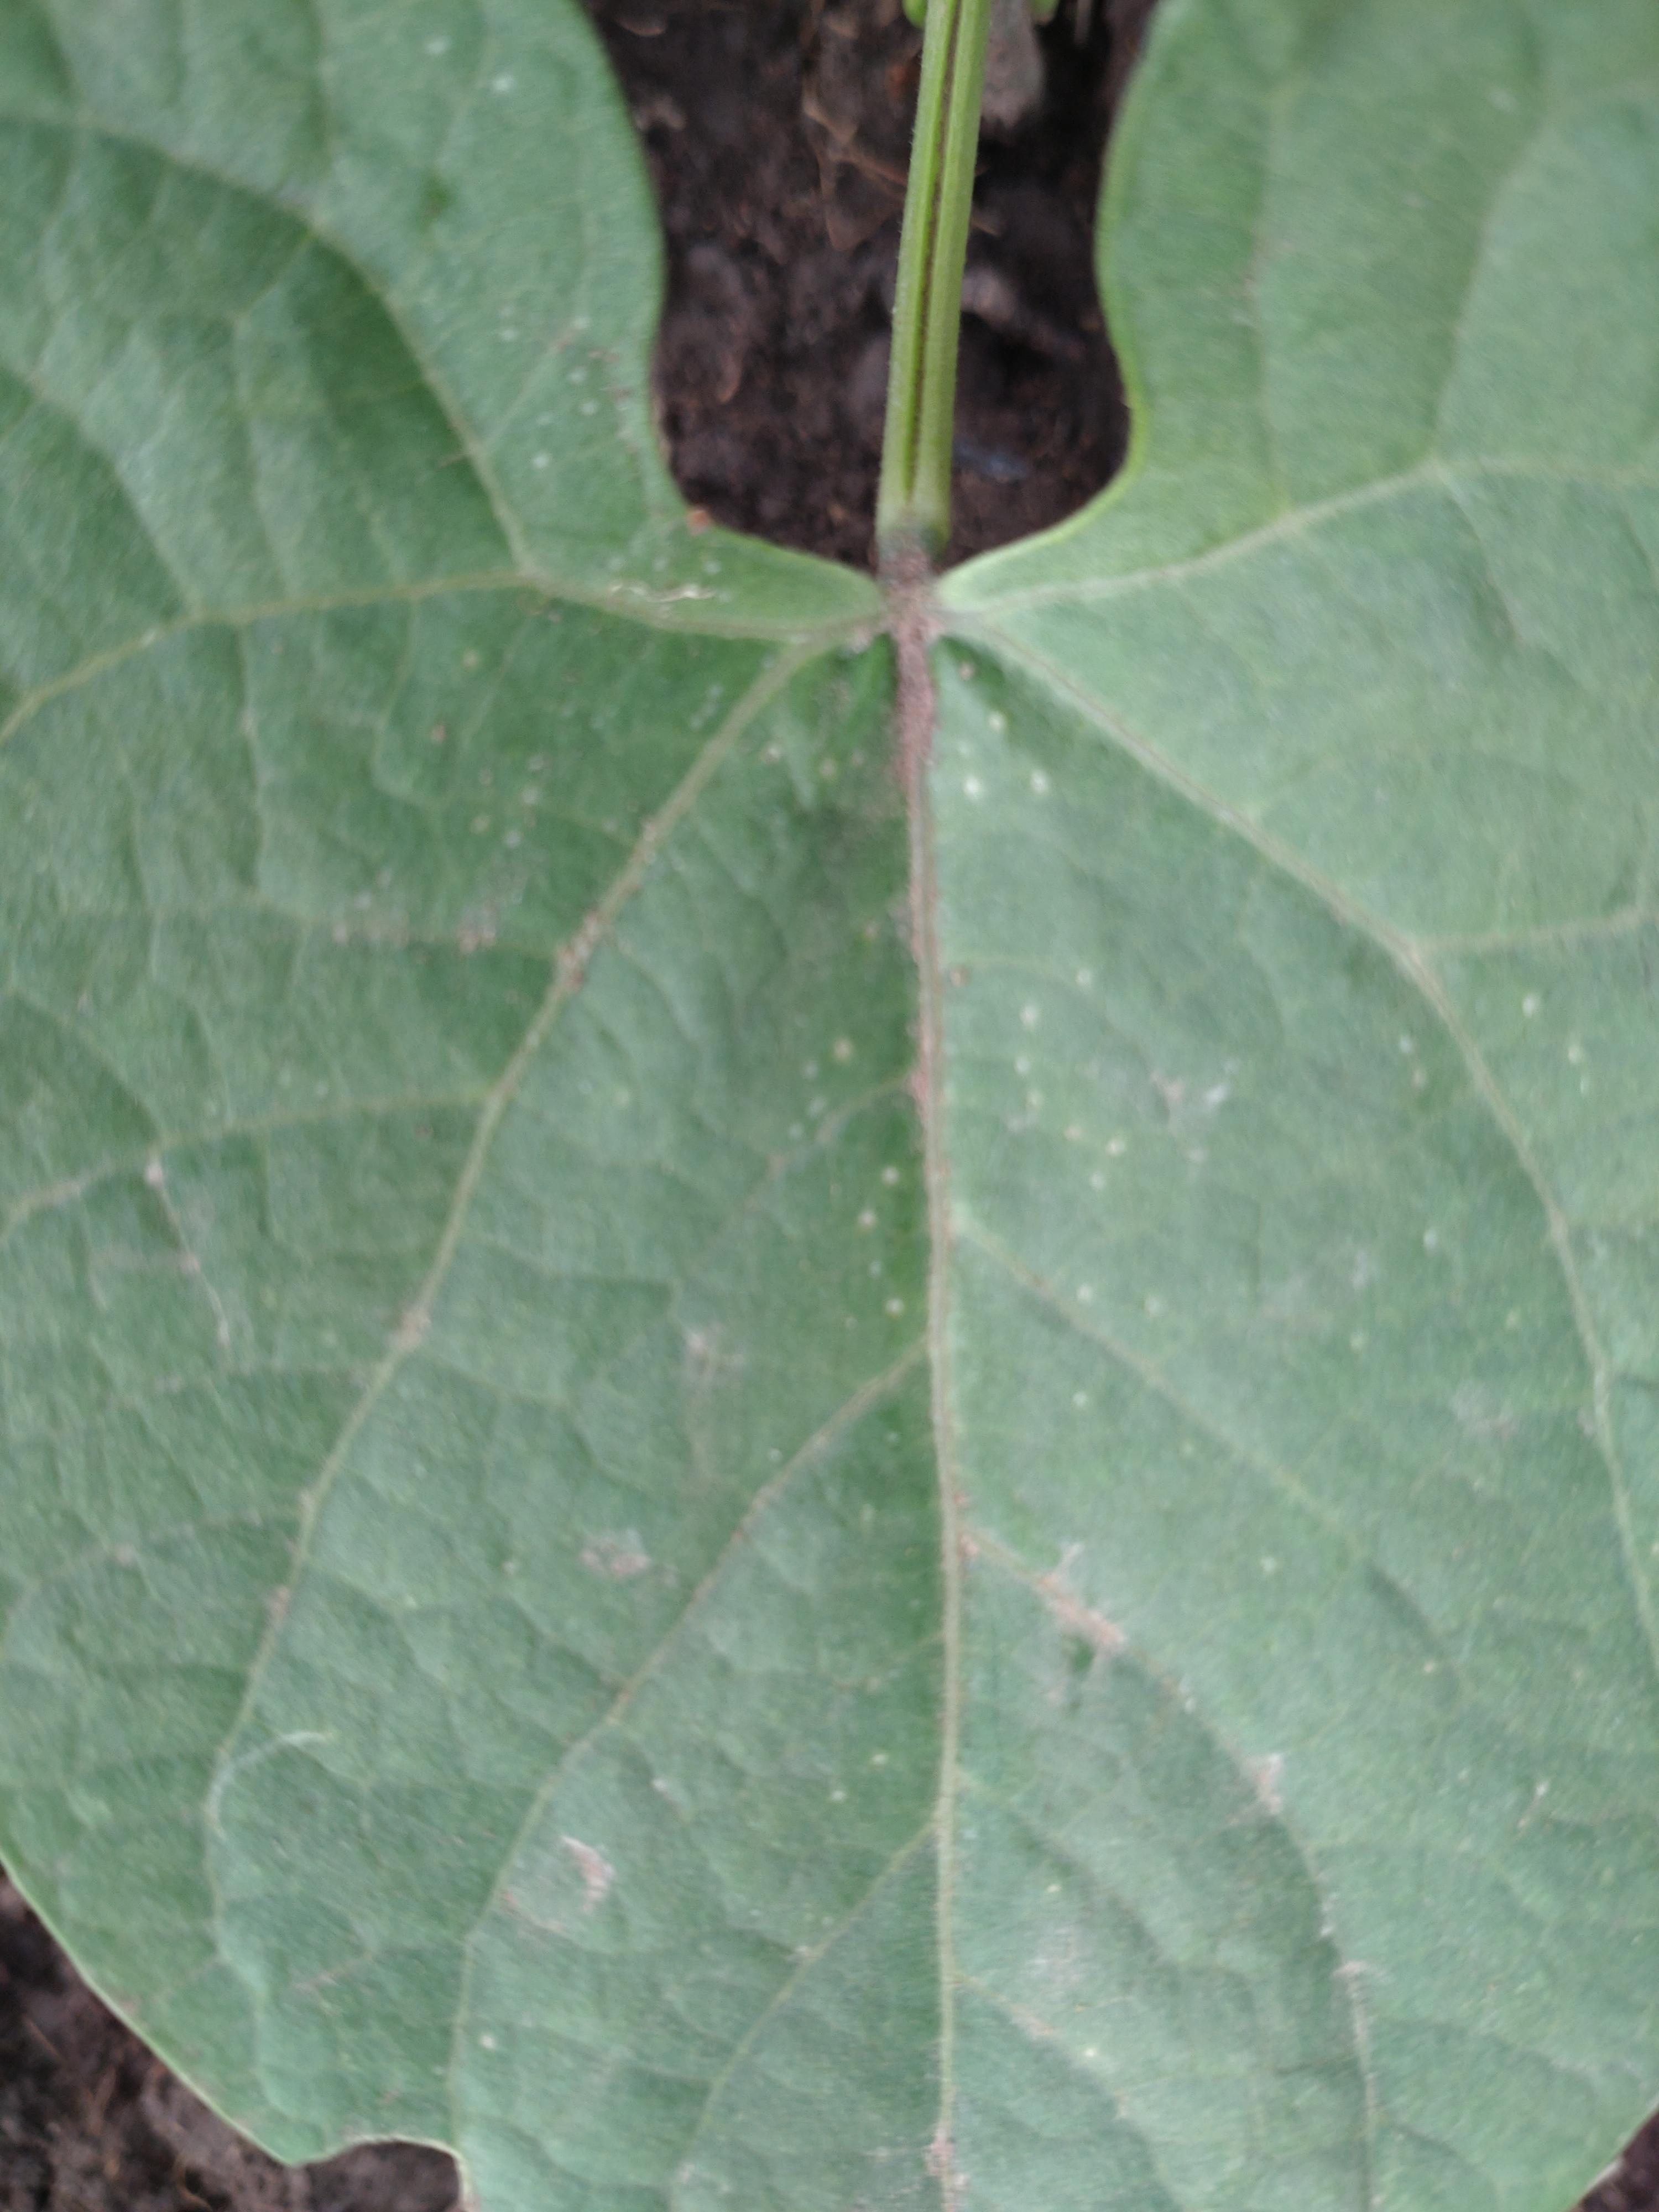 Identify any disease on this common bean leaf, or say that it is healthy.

healthy
